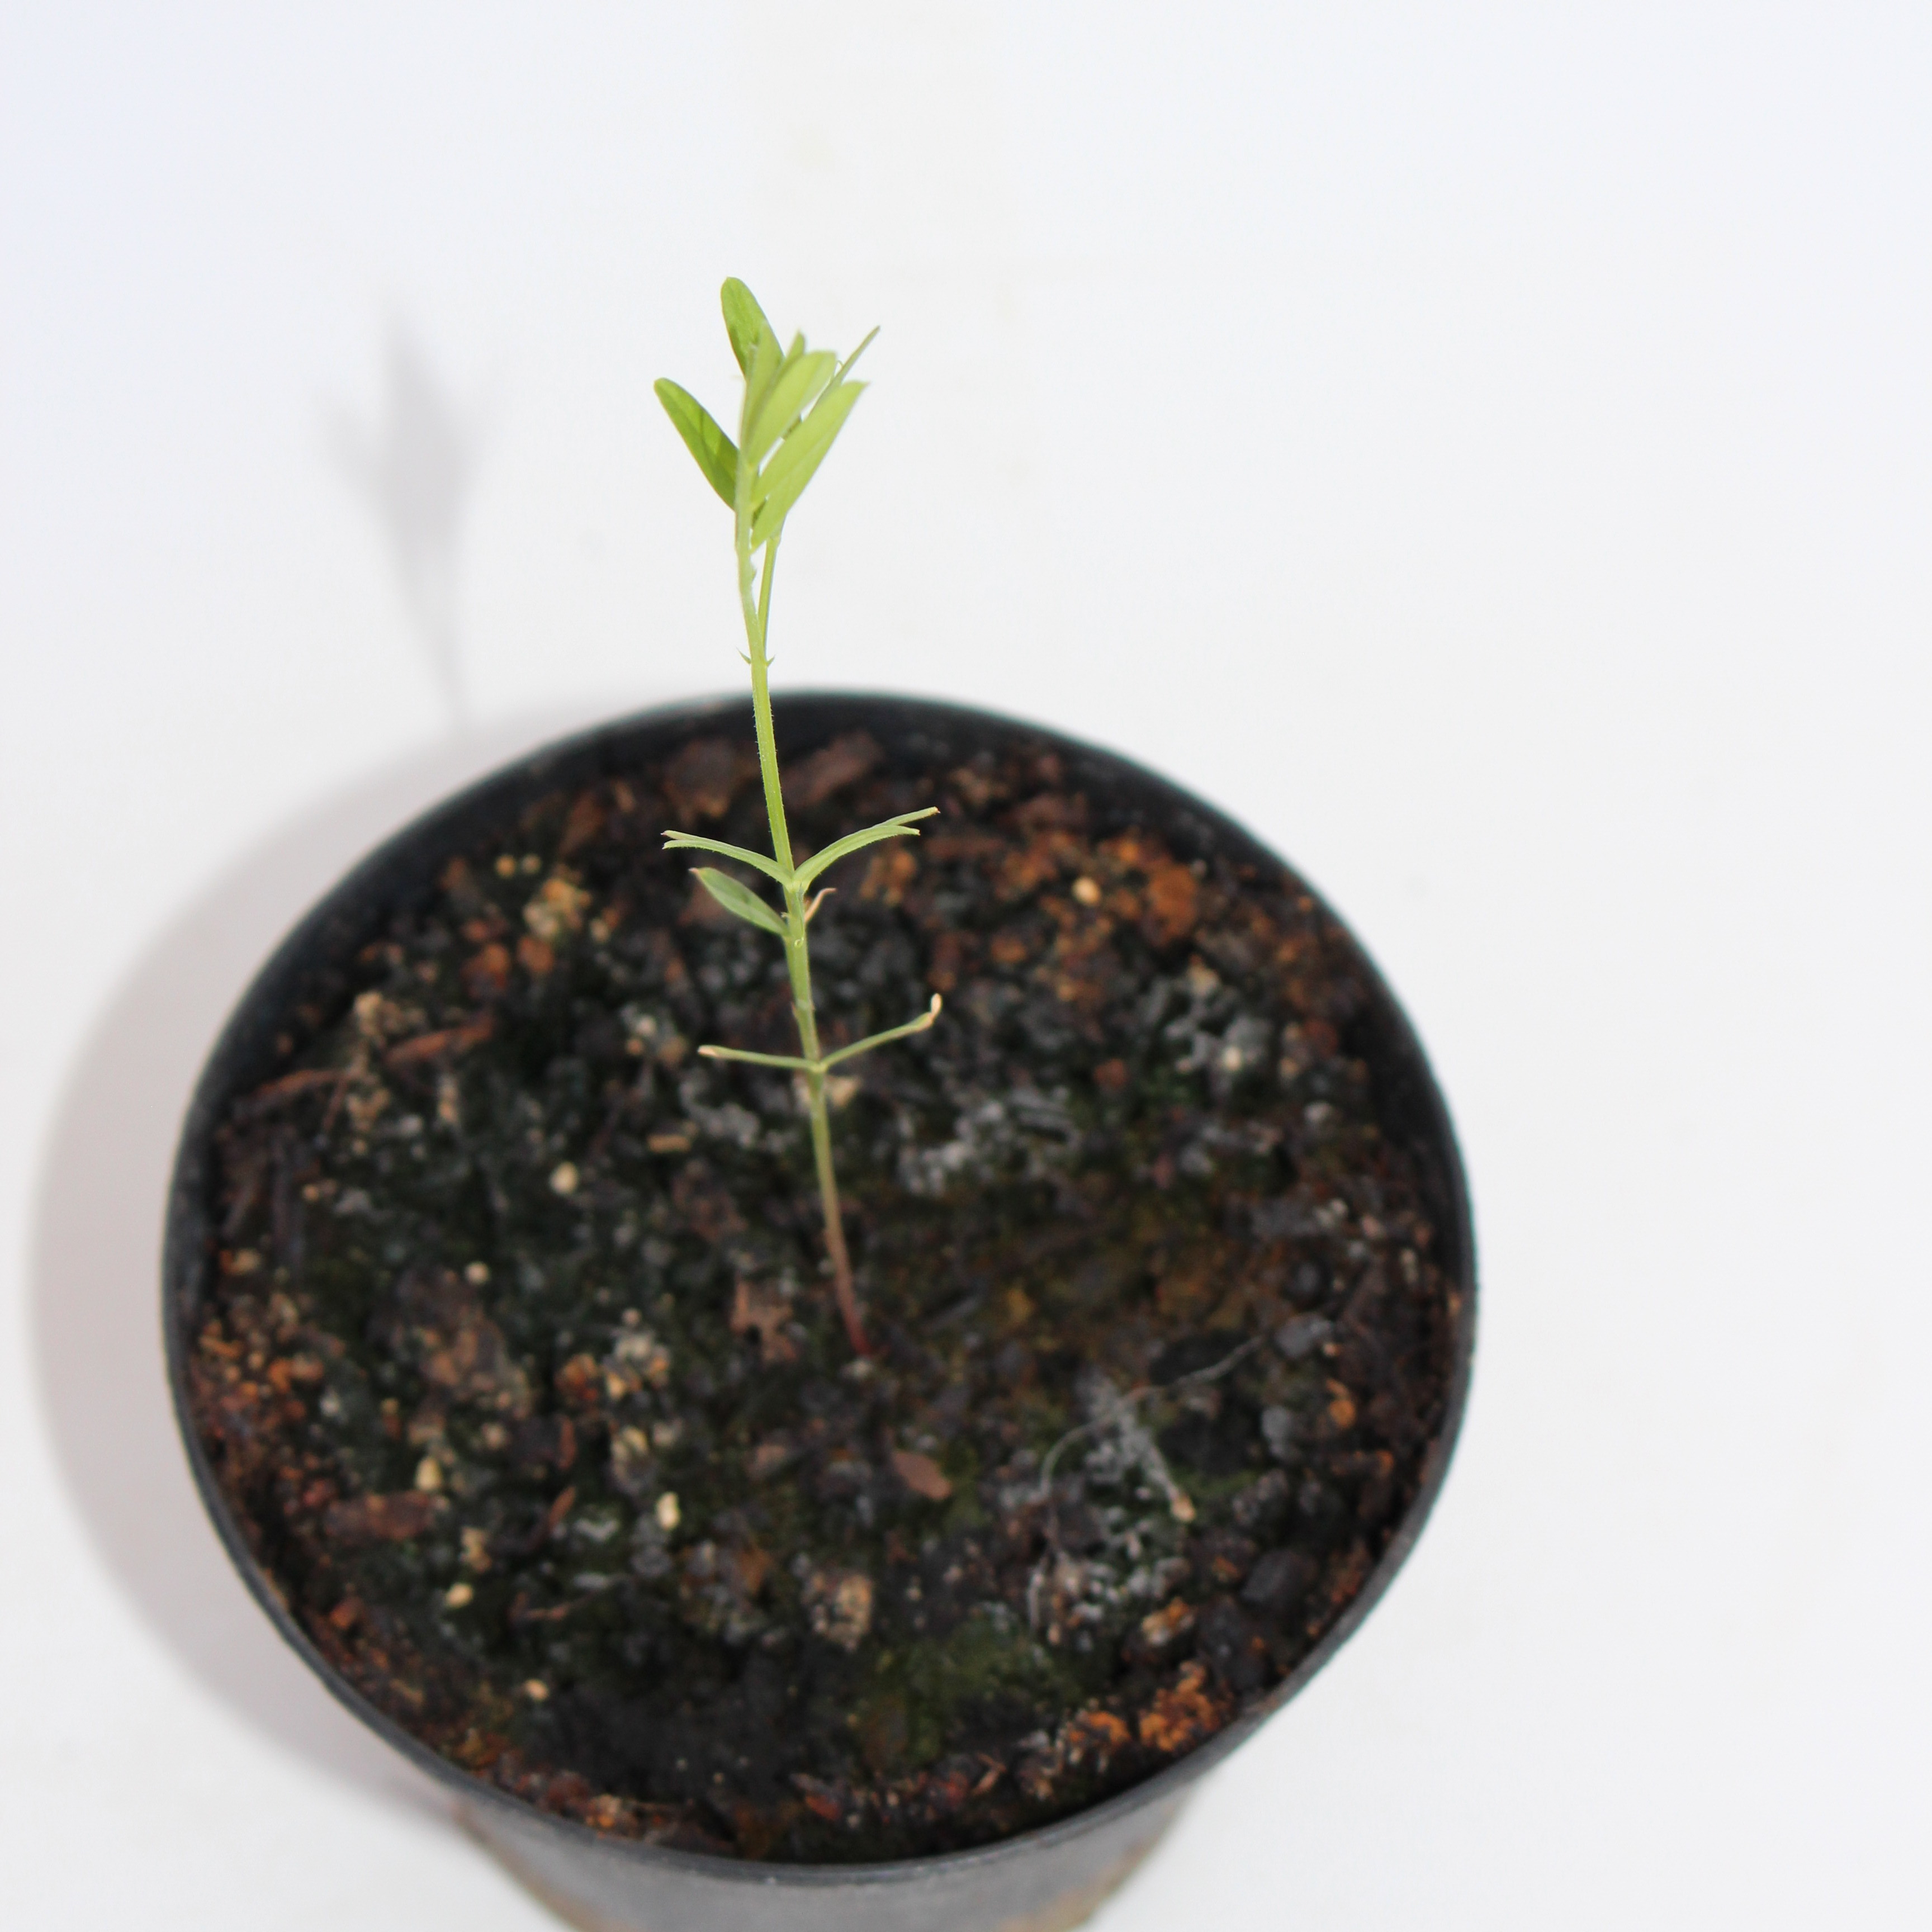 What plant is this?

Vicia sativa
